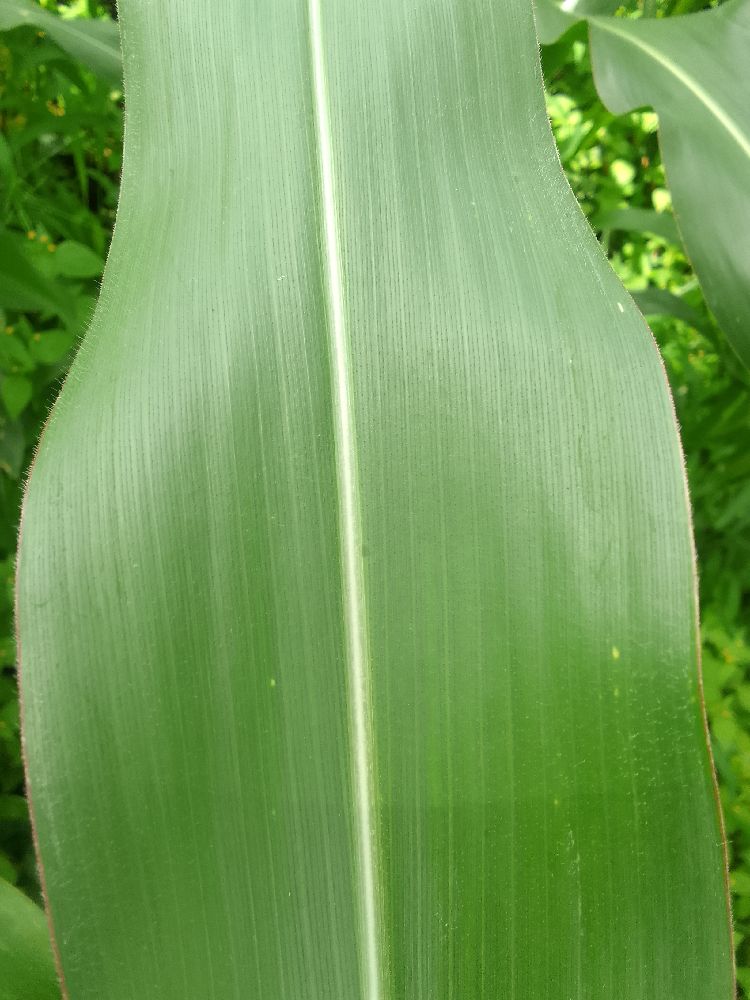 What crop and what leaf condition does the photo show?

maize, healthy
